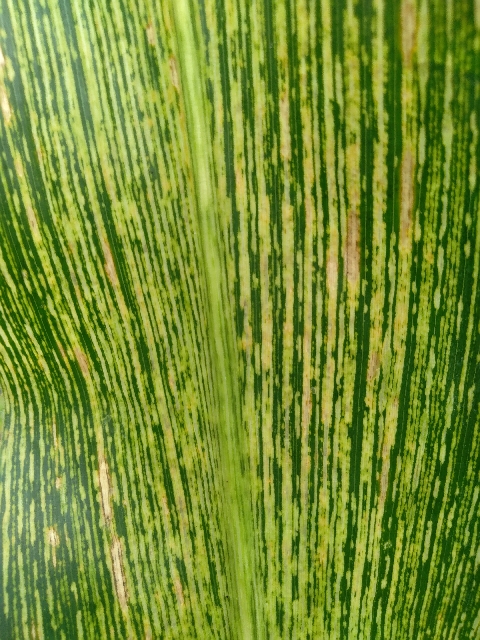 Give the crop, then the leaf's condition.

maize, maize streak virus
